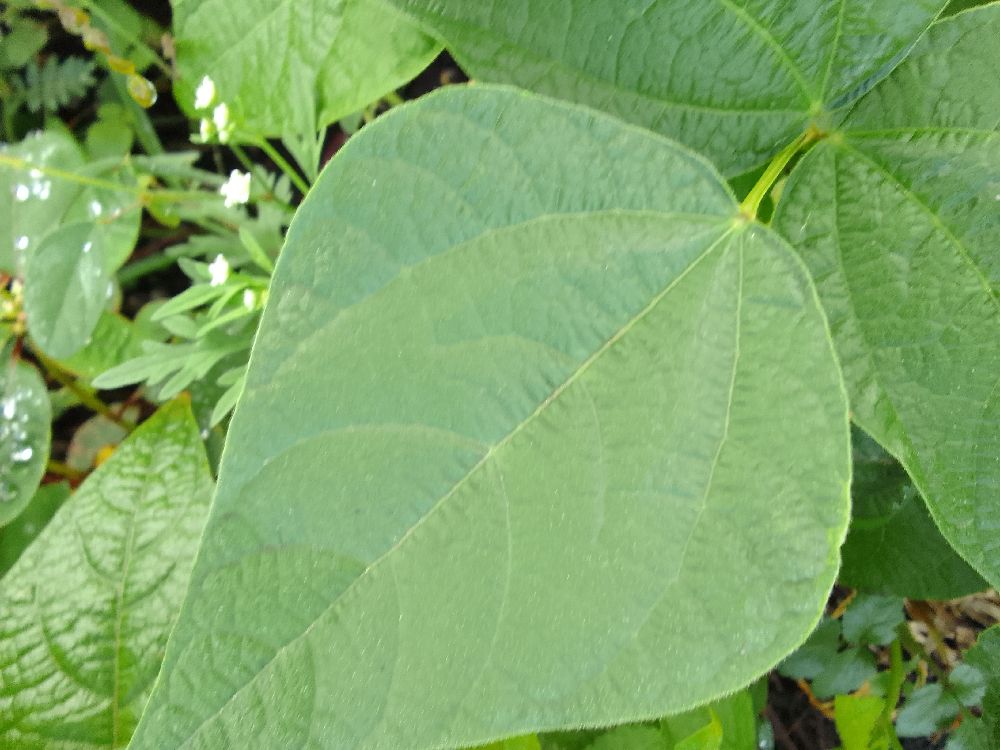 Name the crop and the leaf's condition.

common bean, healthy
